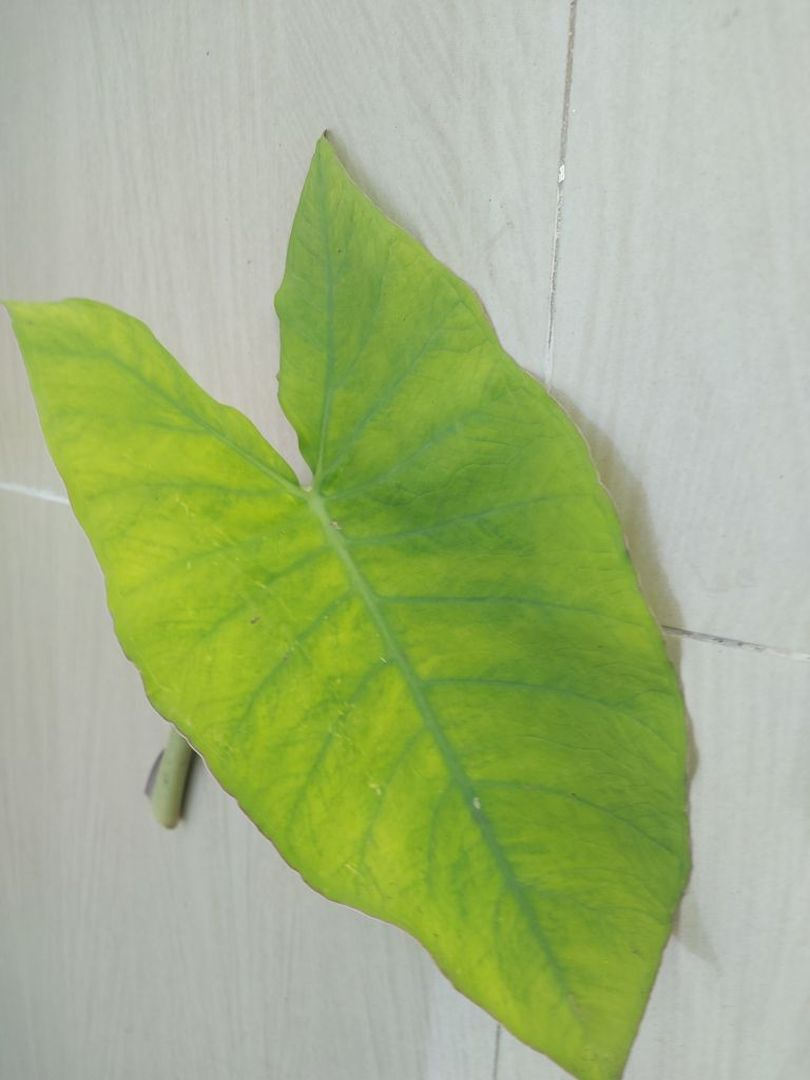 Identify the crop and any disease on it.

taro, mosaic
